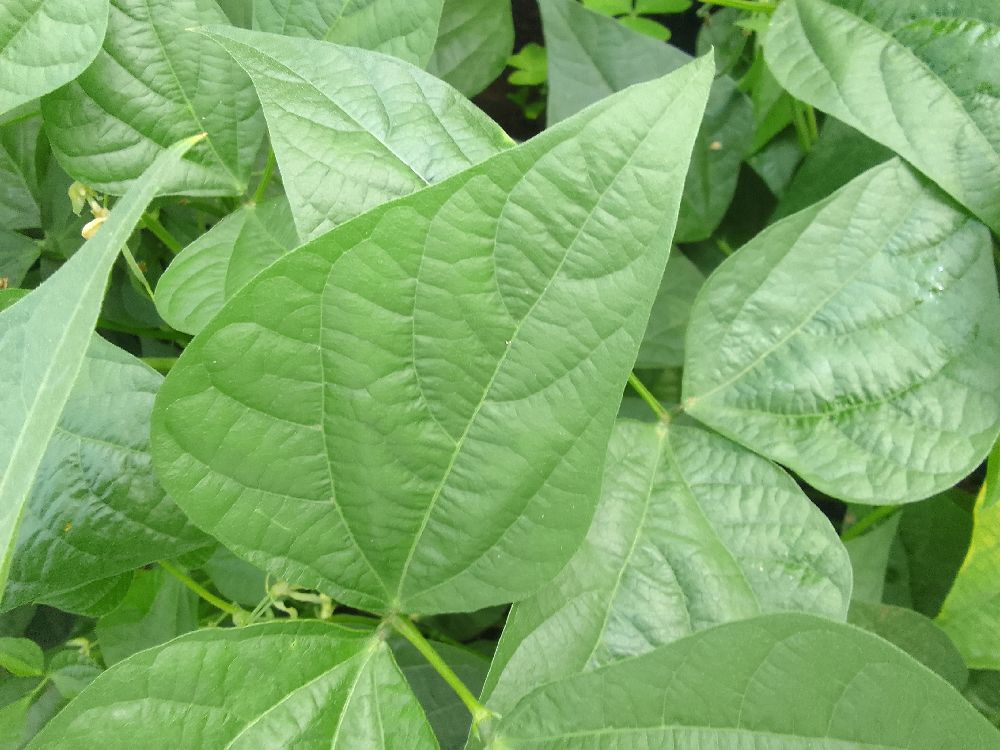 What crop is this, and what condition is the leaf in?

common bean, healthy
